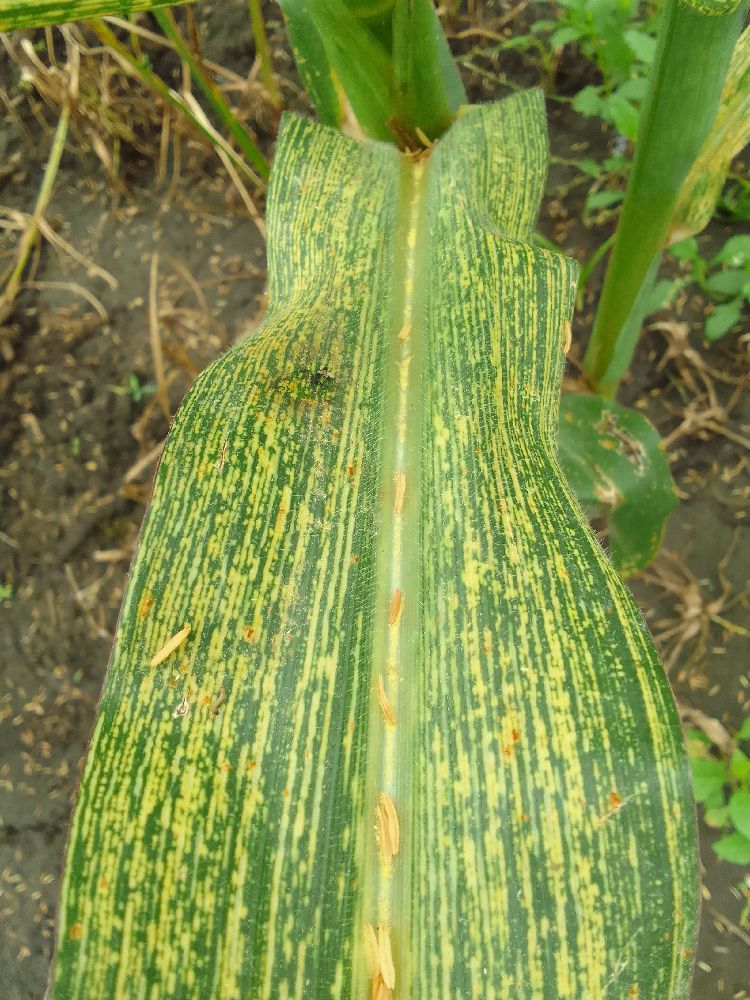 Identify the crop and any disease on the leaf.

maize, maize streak virus
